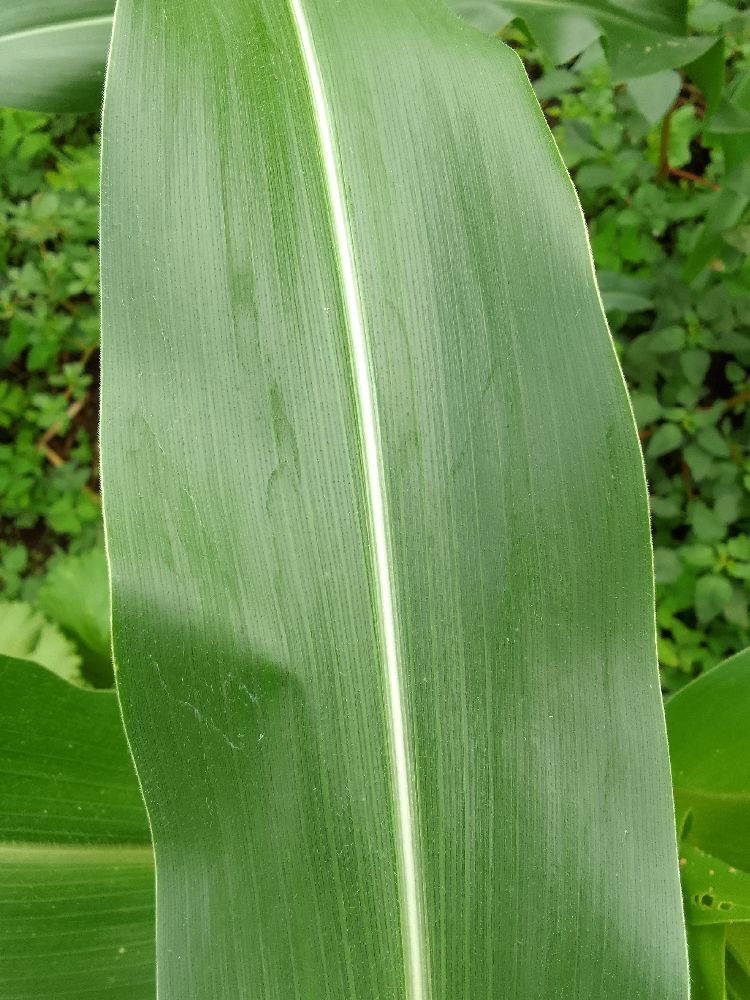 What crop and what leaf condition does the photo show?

maize, healthy
